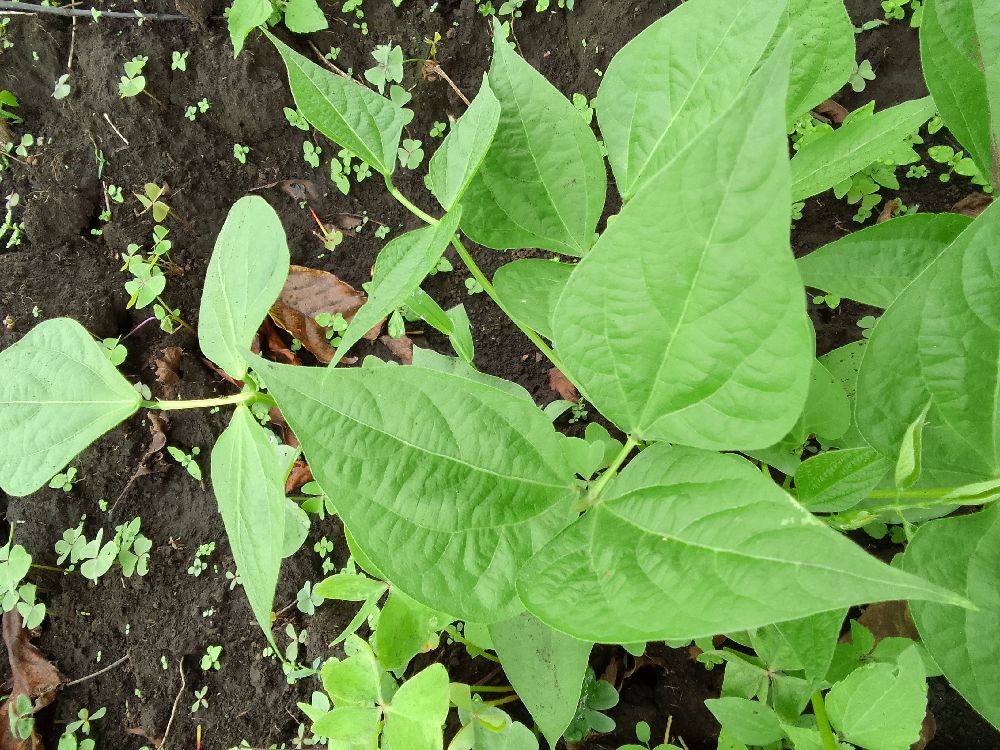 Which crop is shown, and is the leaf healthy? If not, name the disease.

common bean, healthy
